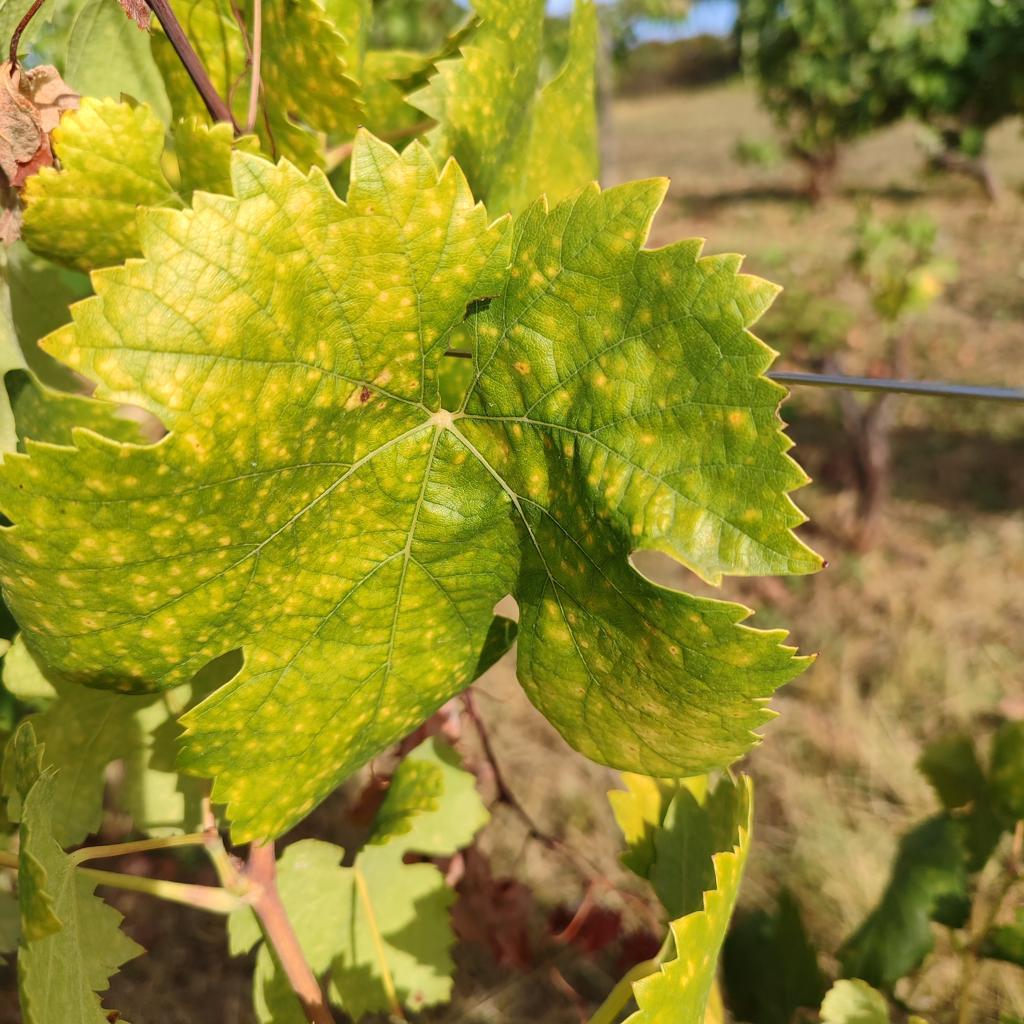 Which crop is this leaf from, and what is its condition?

grapevine, esca complex
